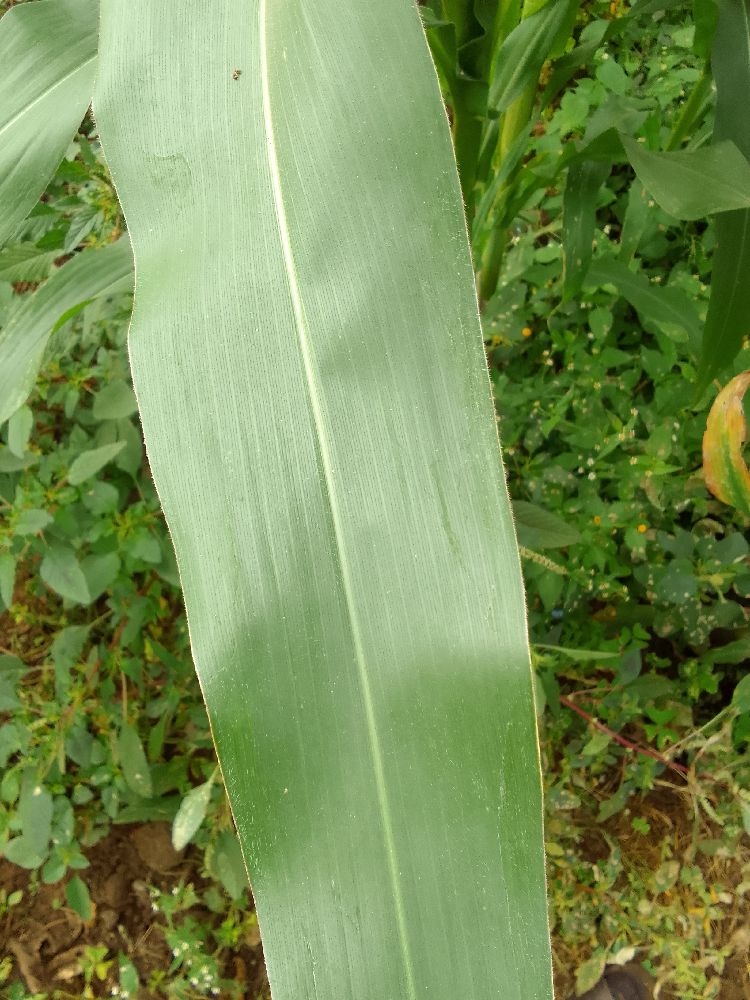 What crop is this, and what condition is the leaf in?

maize, healthy
